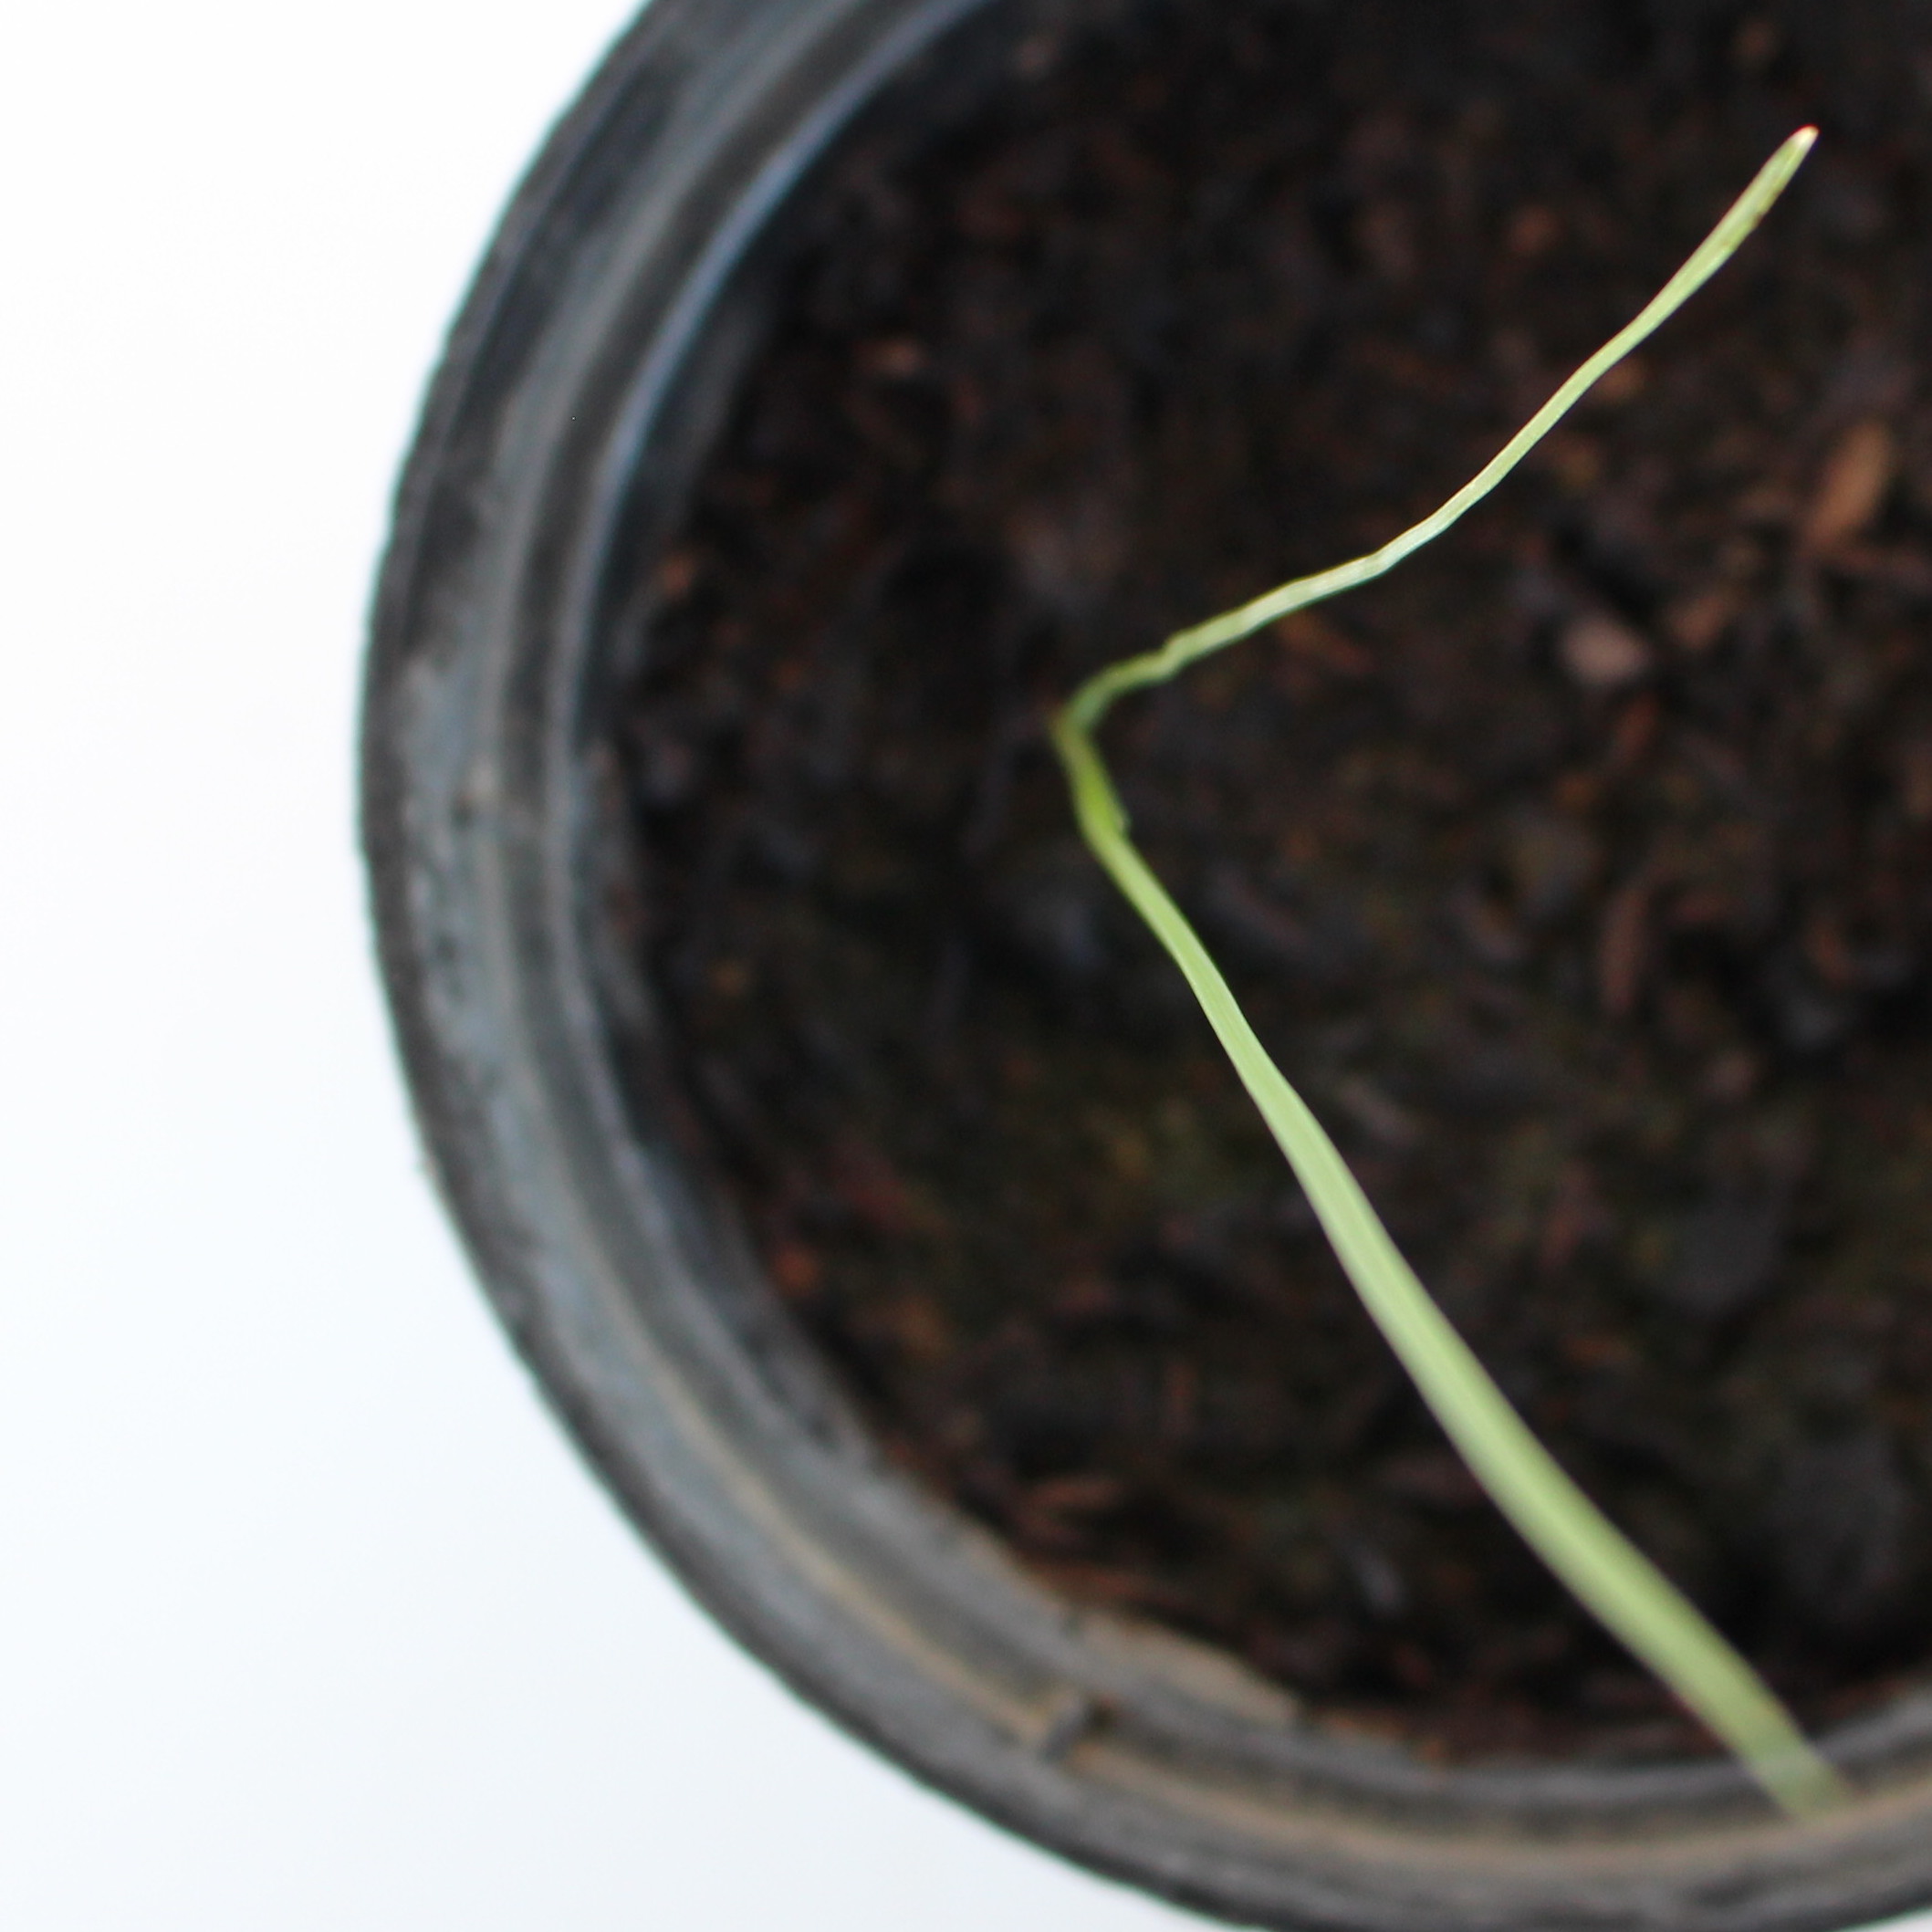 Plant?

Lolium multiflorum
